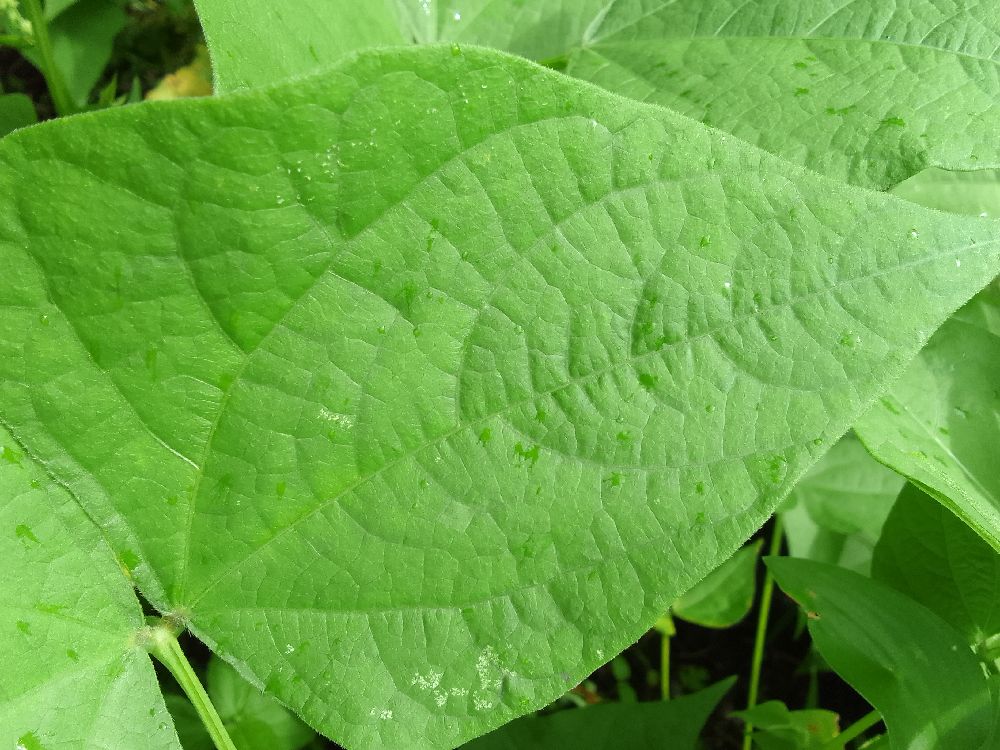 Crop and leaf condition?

common bean, healthy
